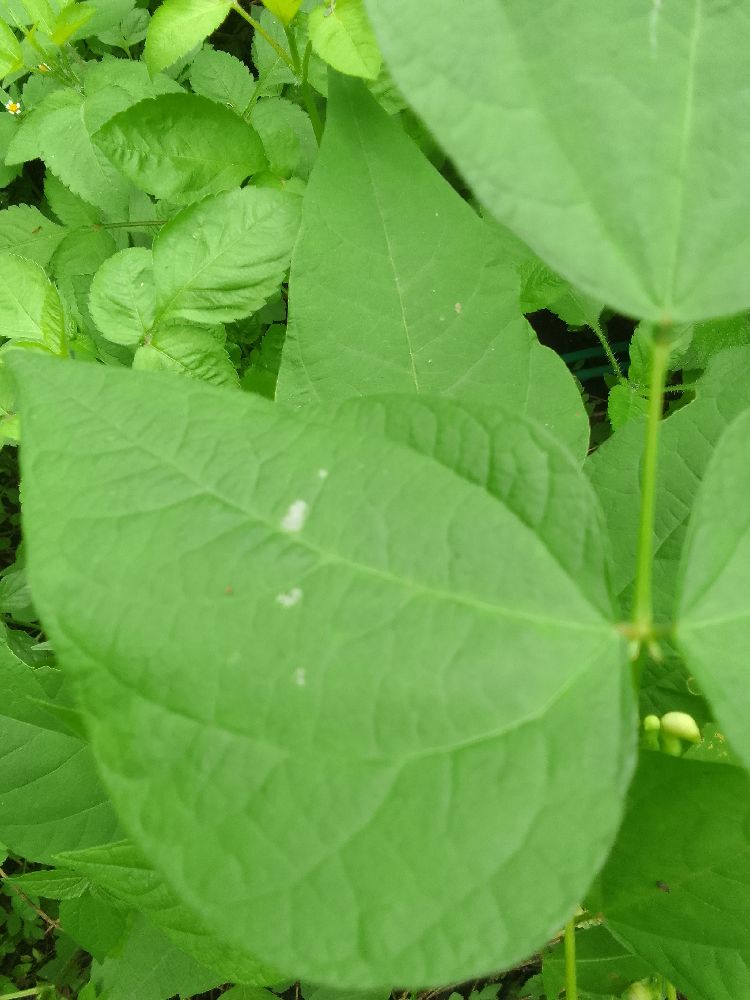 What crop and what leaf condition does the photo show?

common bean, healthy
